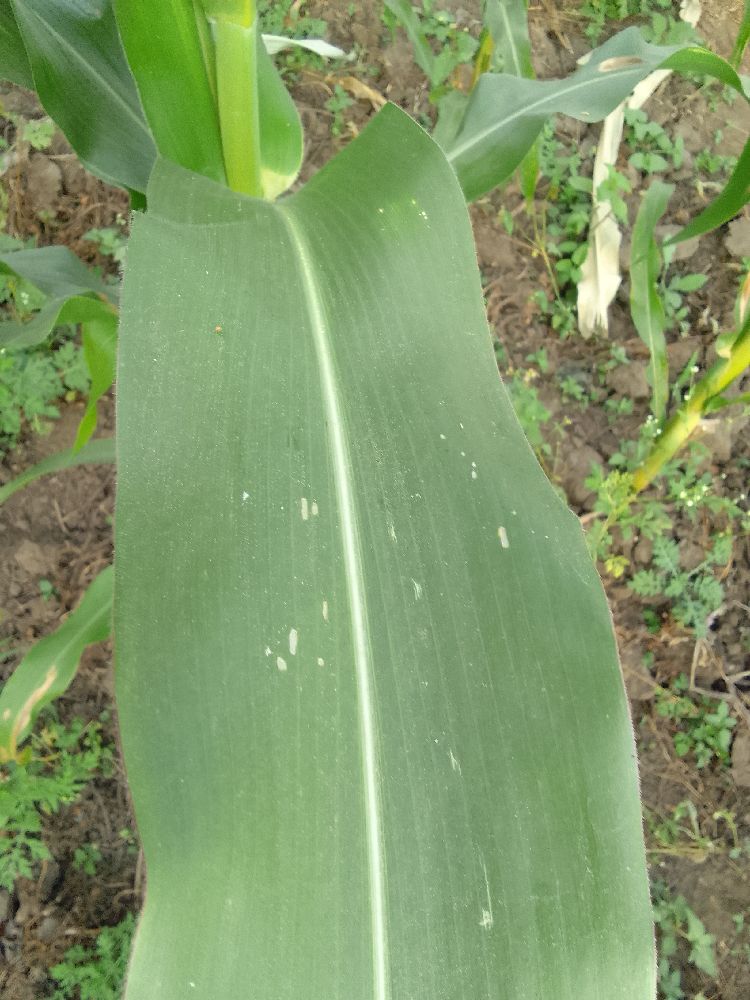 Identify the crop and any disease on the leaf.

maize, healthy
